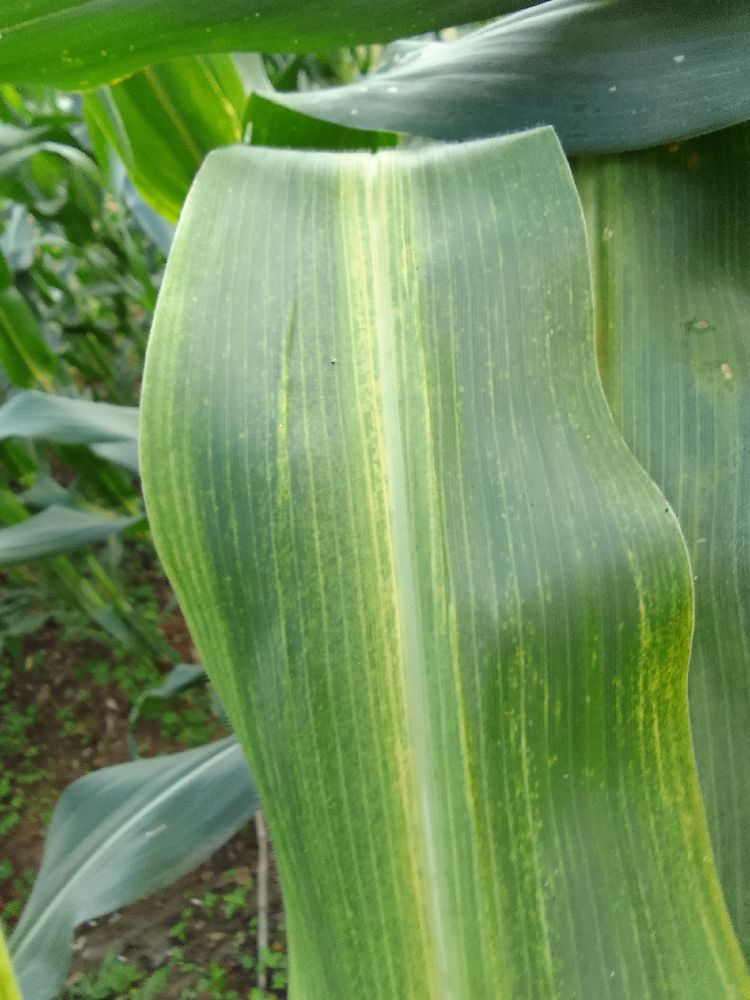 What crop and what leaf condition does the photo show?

maize, maize lethal necrosis
